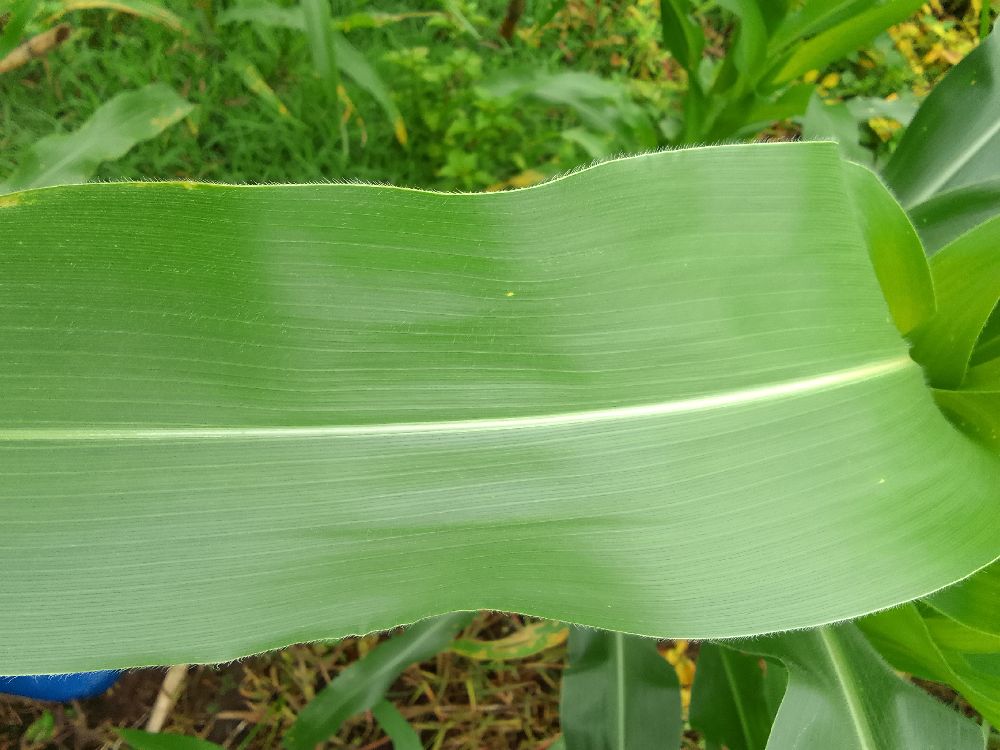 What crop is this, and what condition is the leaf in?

maize, healthy
